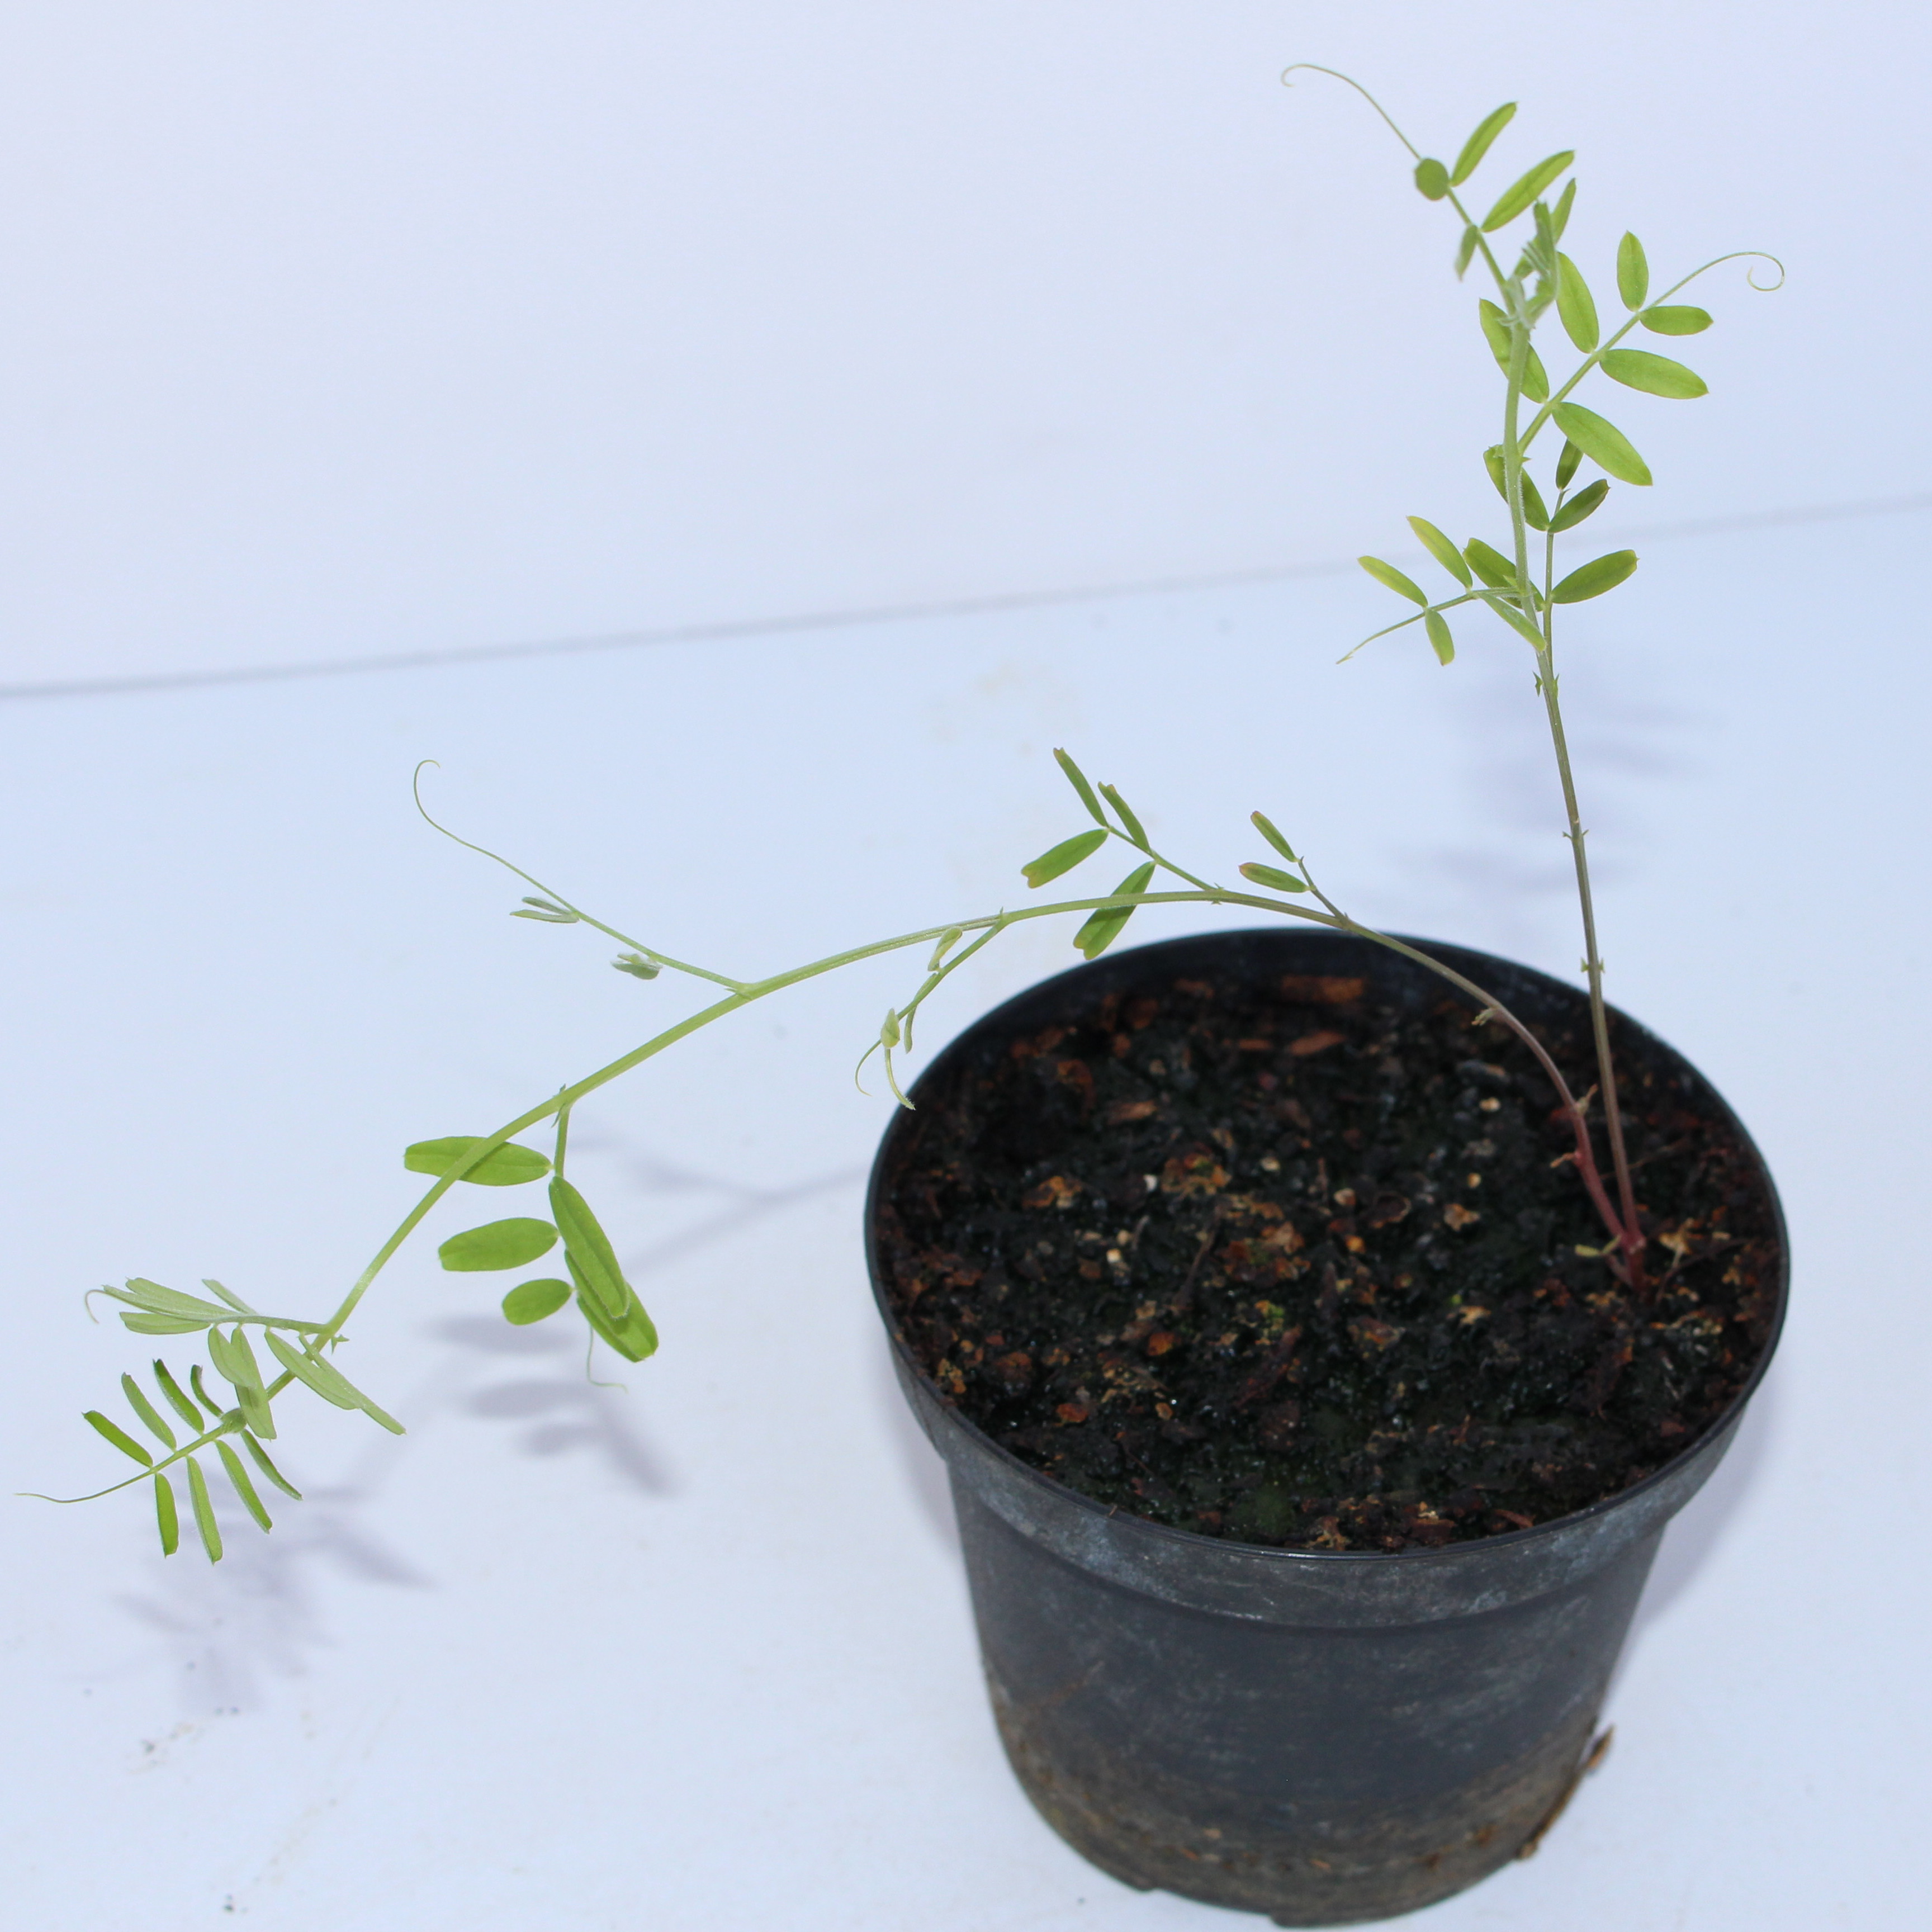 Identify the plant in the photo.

Vicia sativa
